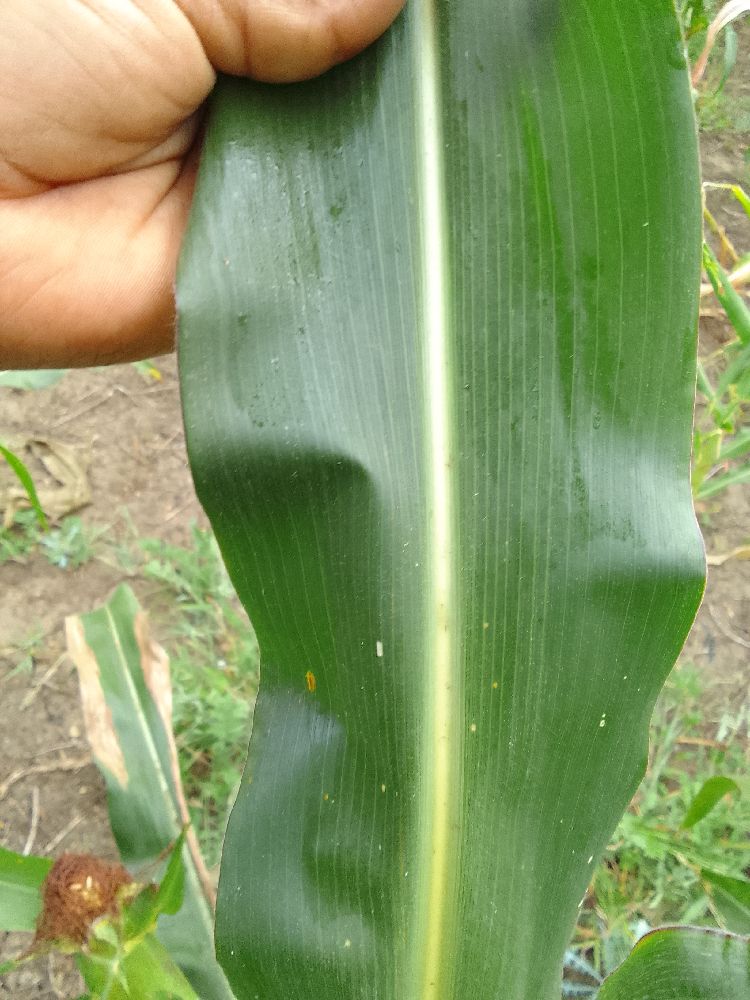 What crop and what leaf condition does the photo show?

maize, healthy
